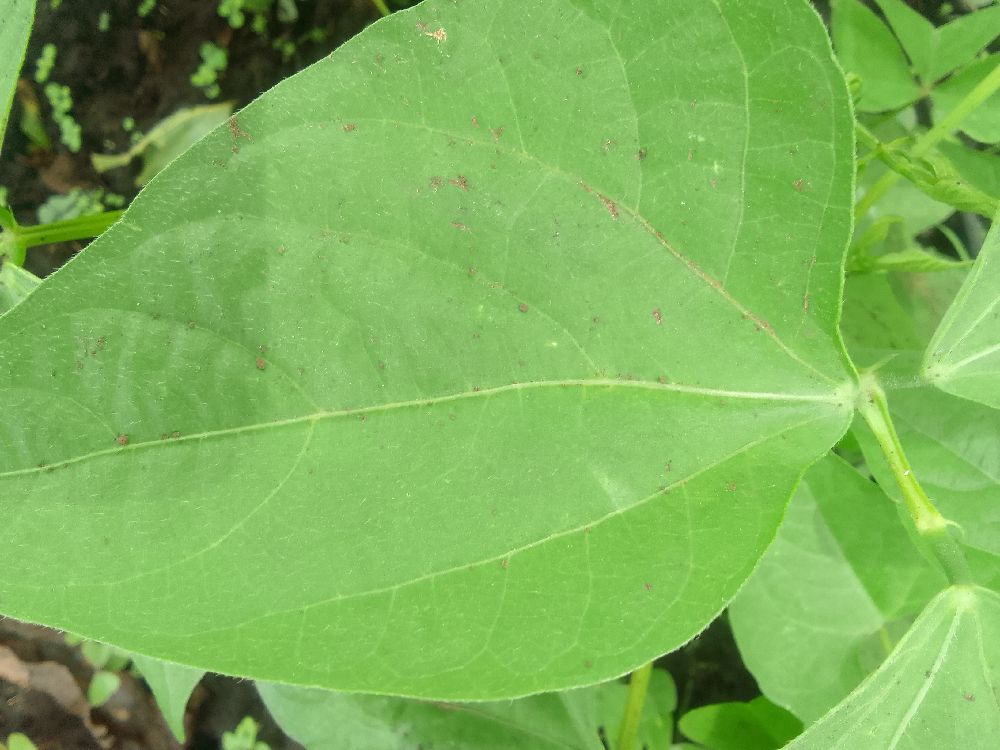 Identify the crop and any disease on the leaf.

common bean, healthy
